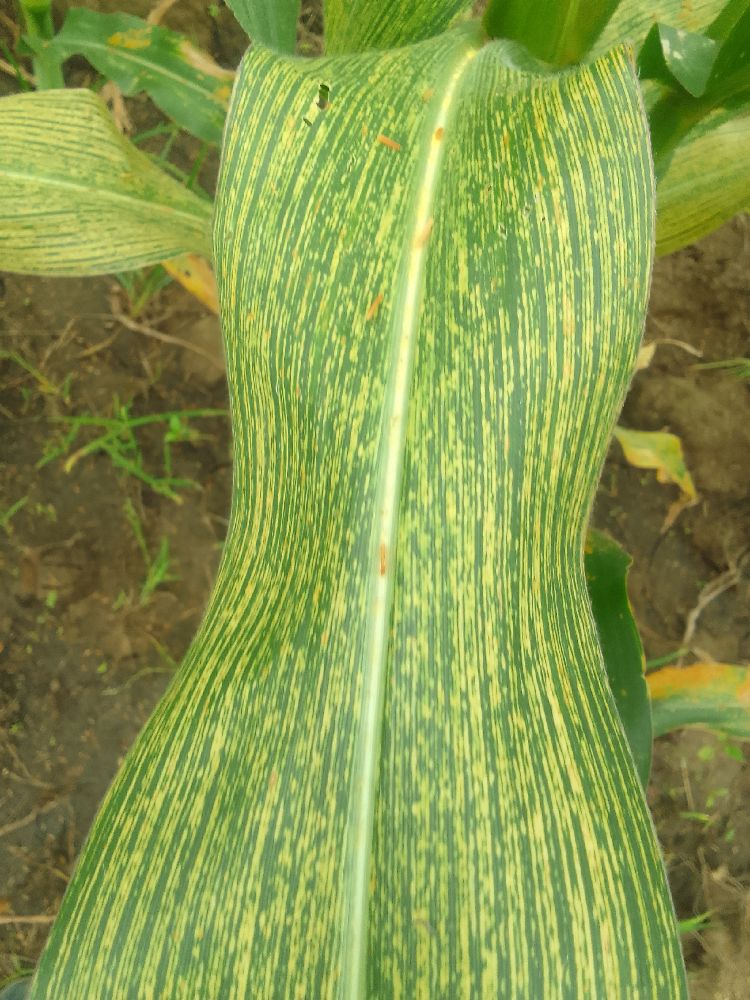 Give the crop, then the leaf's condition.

maize, maize streak virus
